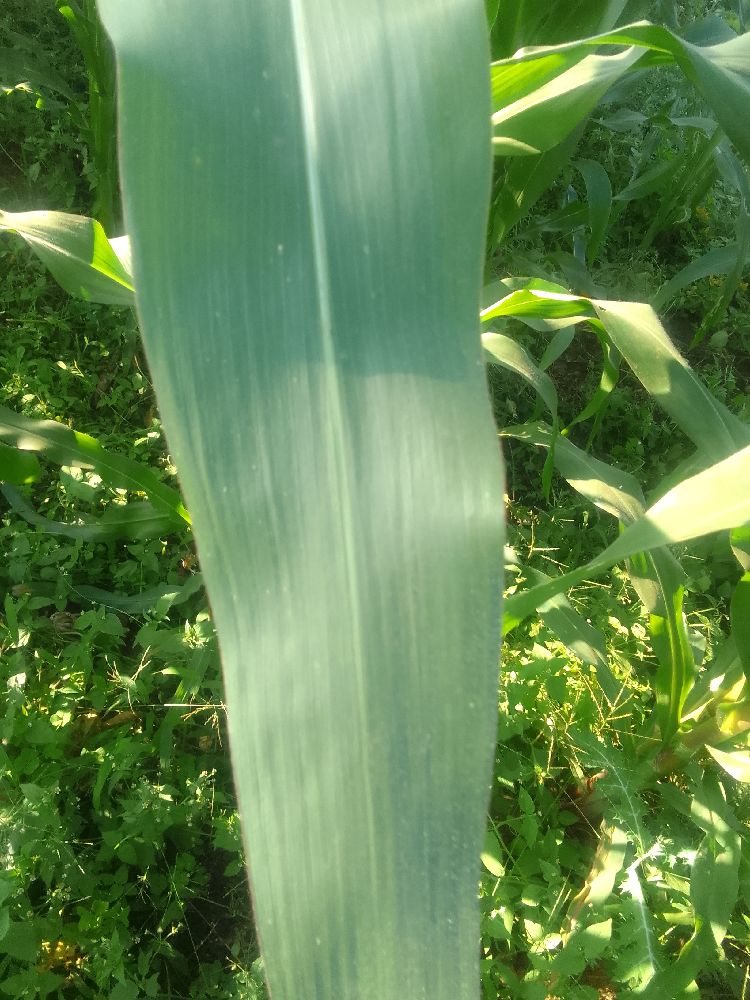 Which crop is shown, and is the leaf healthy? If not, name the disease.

maize, healthy
